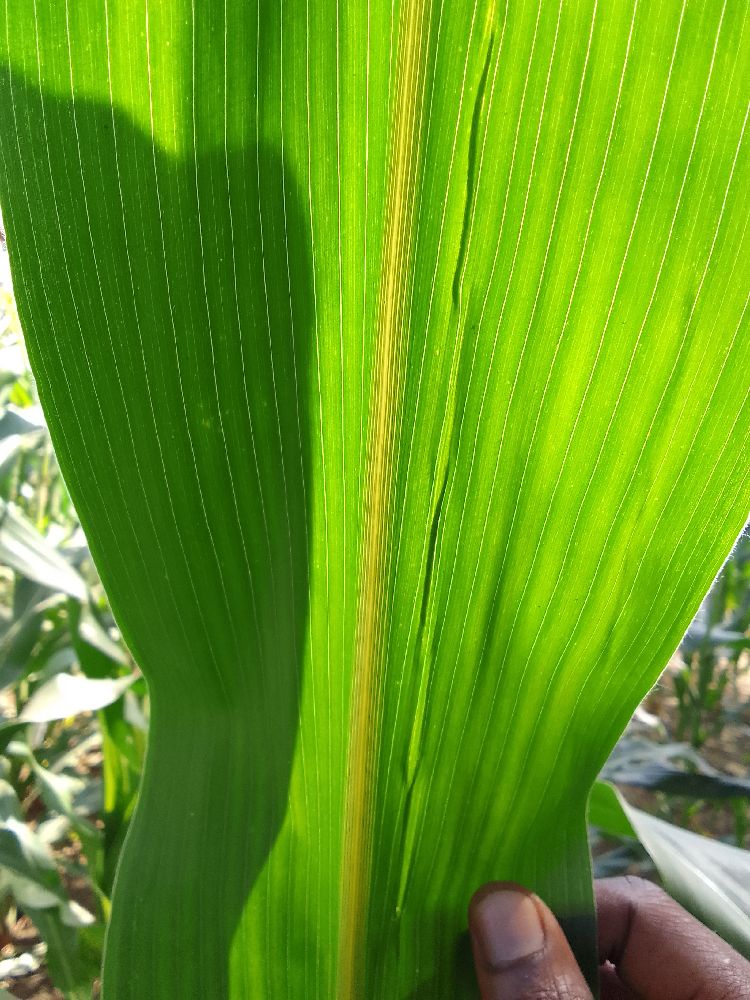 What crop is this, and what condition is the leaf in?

maize, healthy
